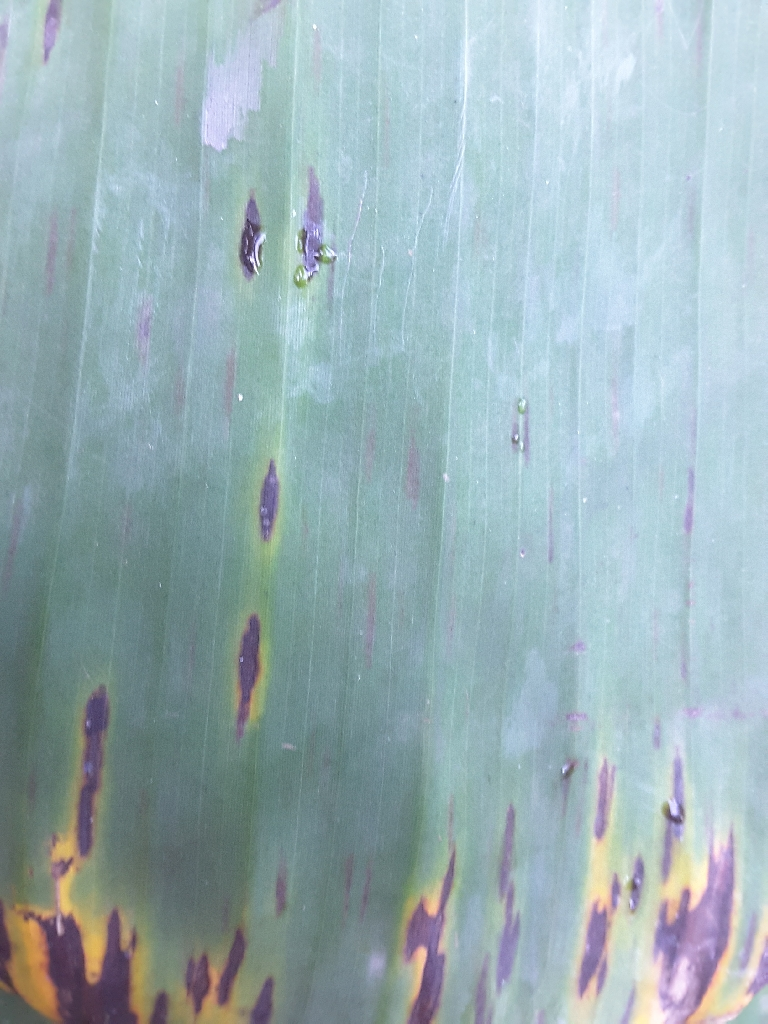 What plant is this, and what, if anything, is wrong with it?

banana, black sigatoka
